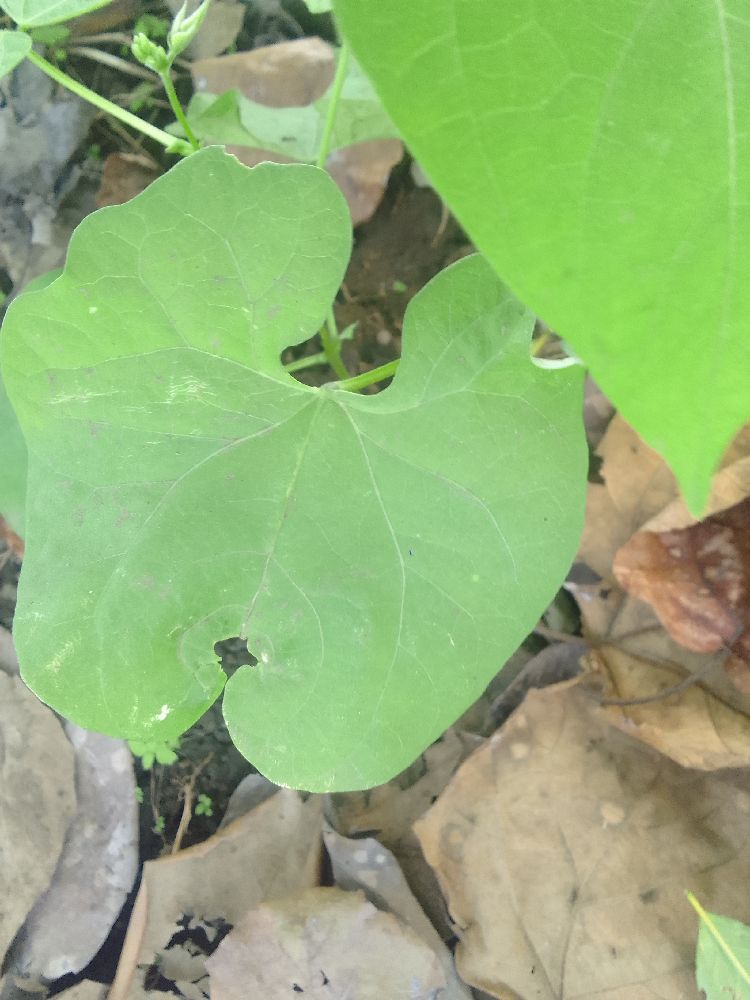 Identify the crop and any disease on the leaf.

common bean, healthy
